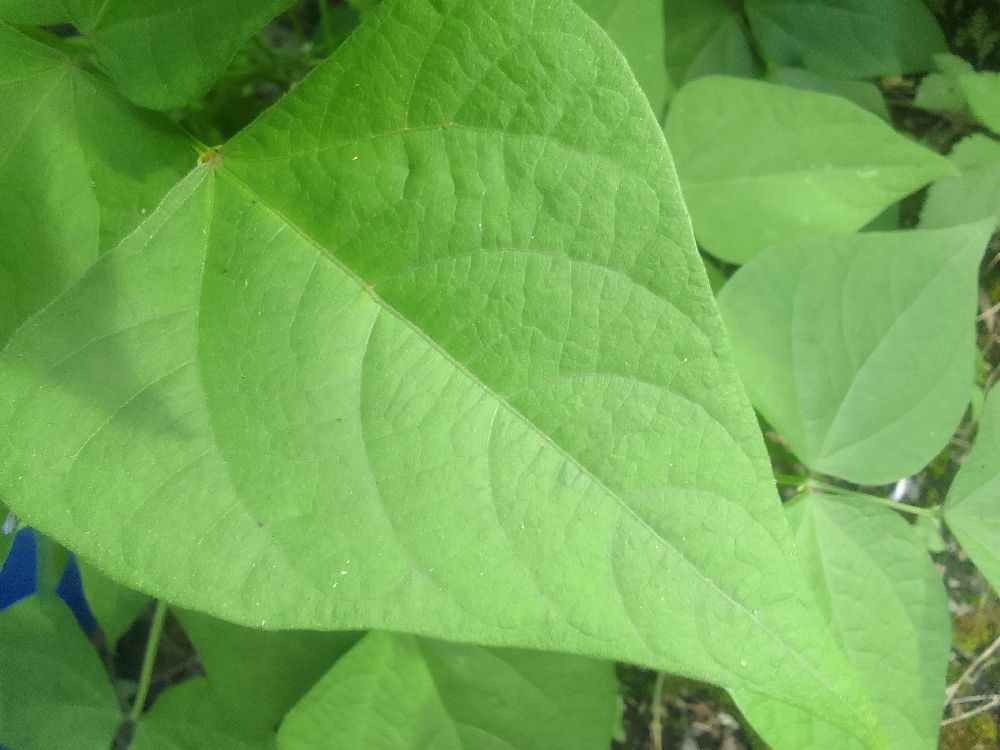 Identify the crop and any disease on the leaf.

common bean, healthy
